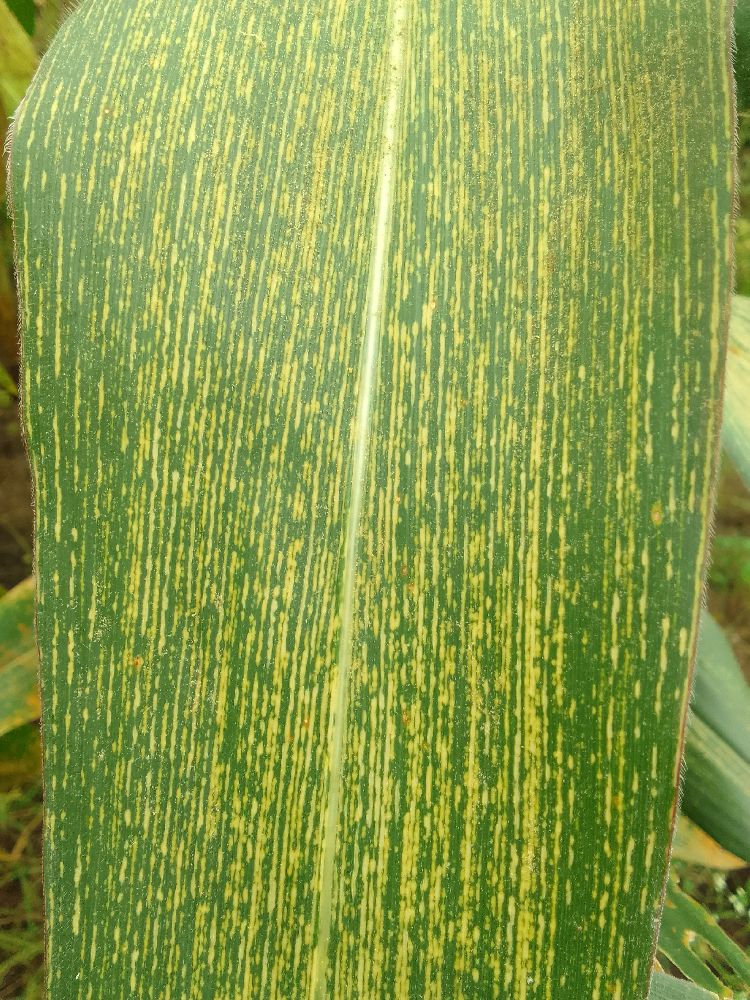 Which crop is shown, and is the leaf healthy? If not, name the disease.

maize, maize streak virus
